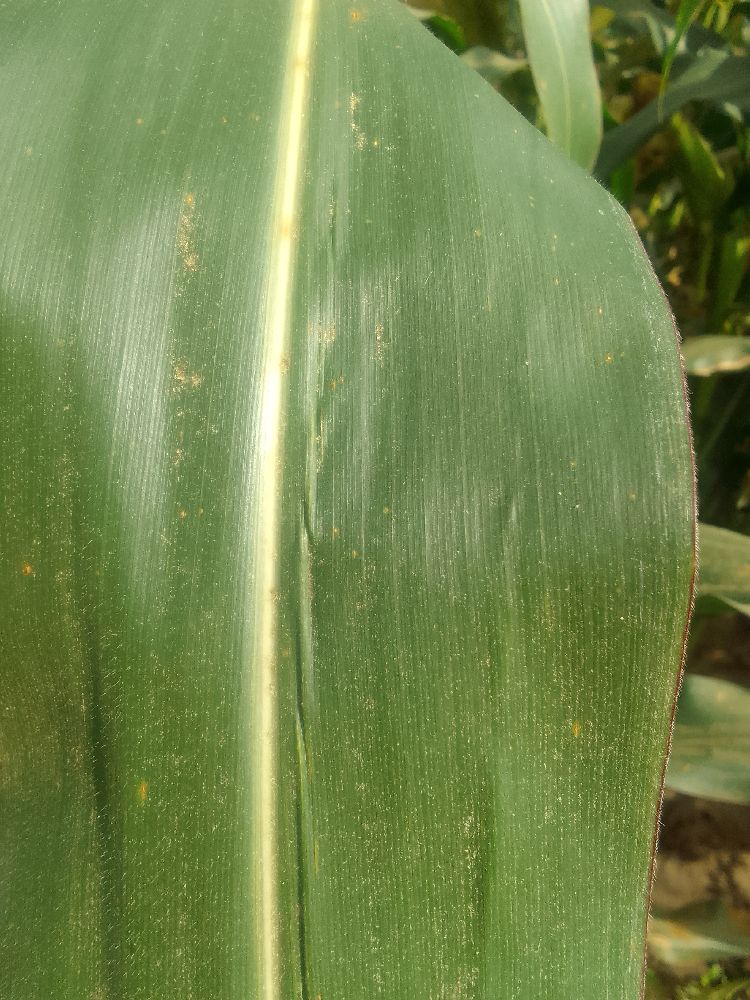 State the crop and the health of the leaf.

maize, healthy
